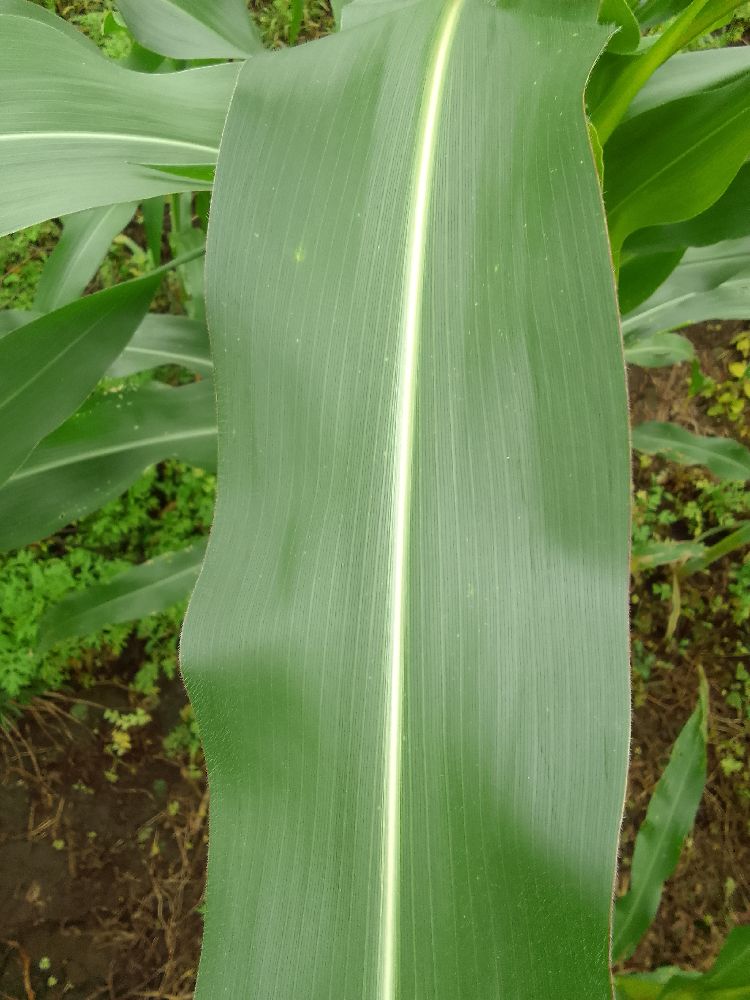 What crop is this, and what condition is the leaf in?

maize, healthy
